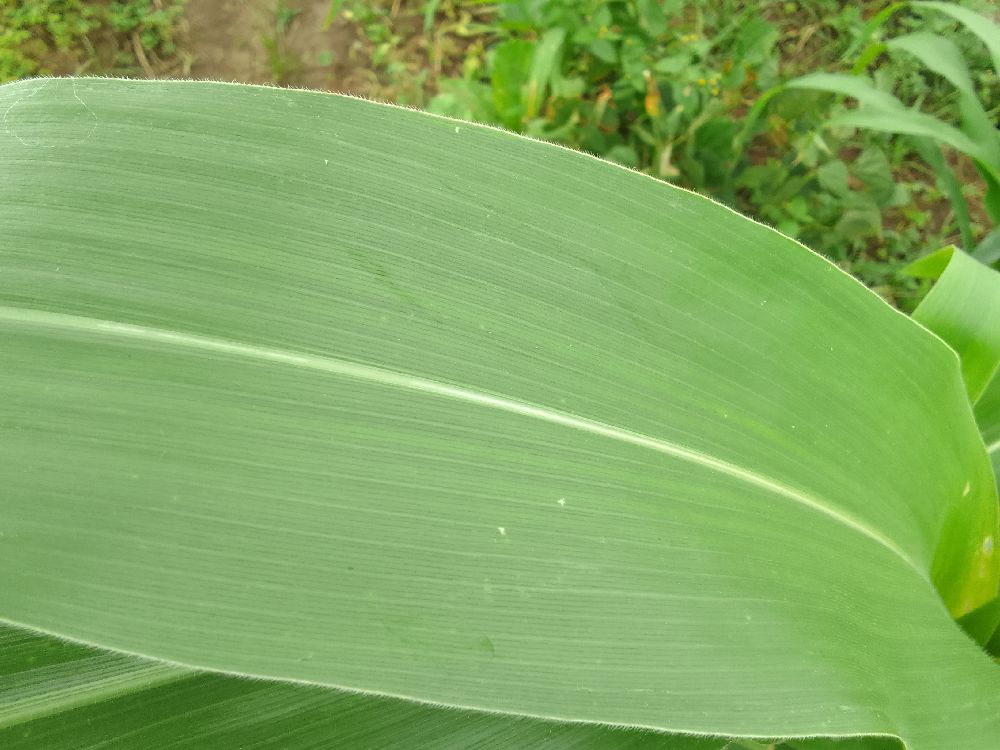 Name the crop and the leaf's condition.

maize, healthy
